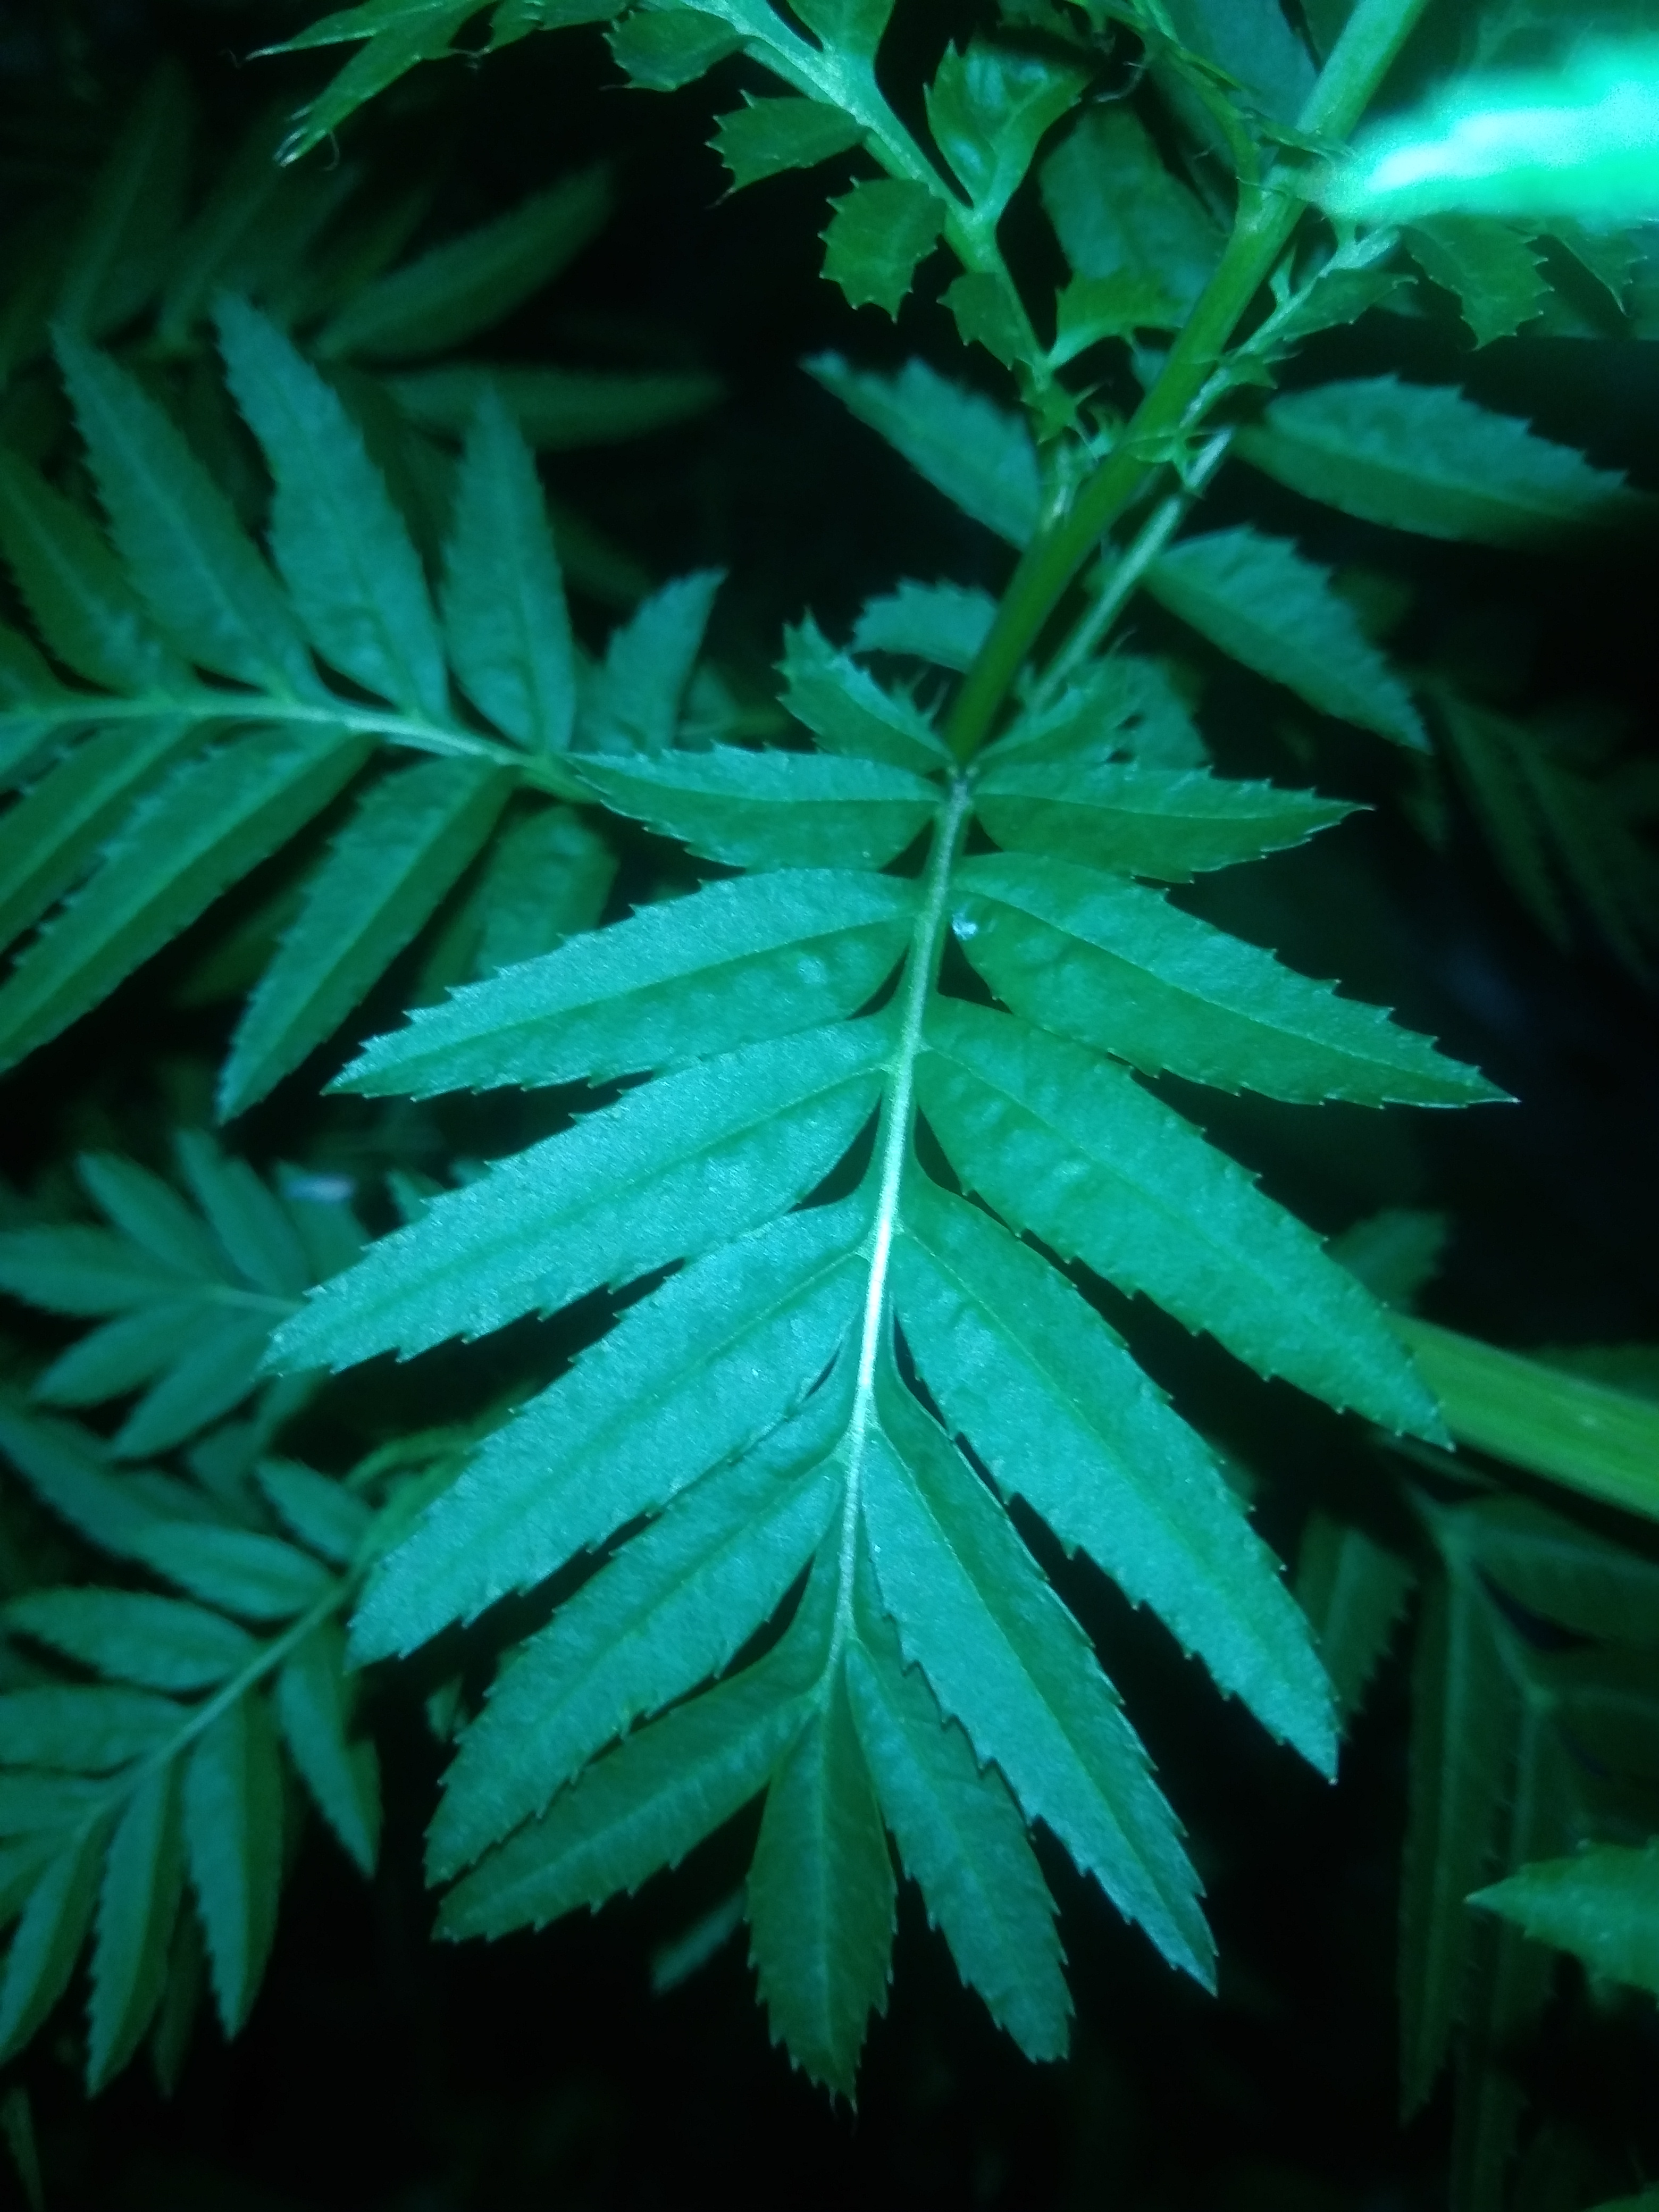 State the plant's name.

marigold
